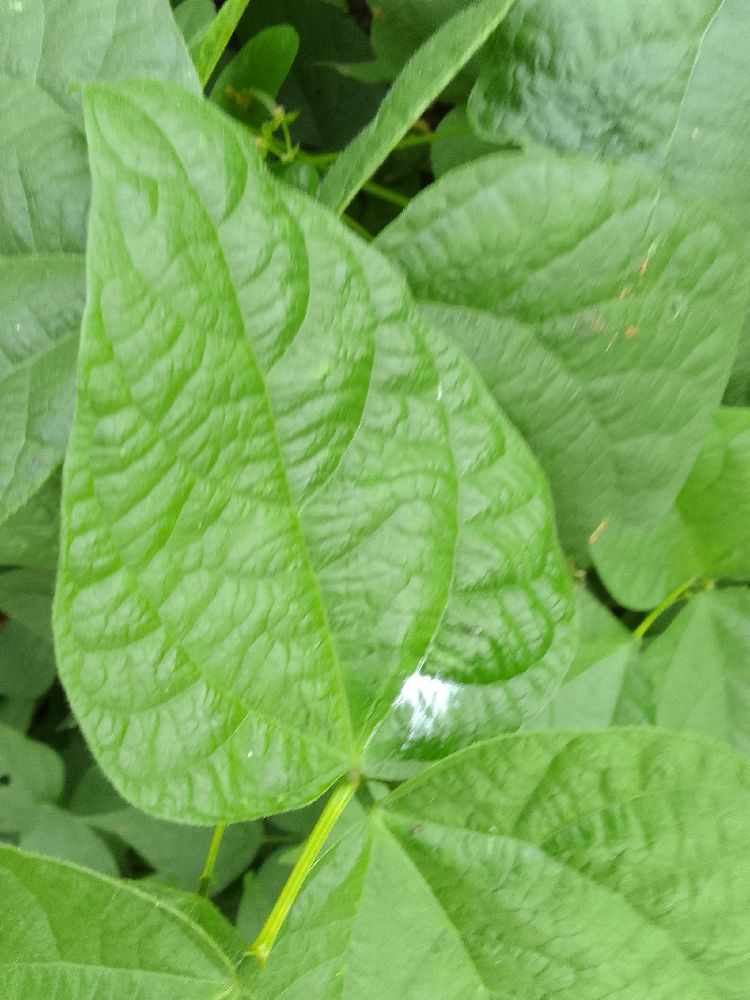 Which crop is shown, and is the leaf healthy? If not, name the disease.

common bean, healthy
